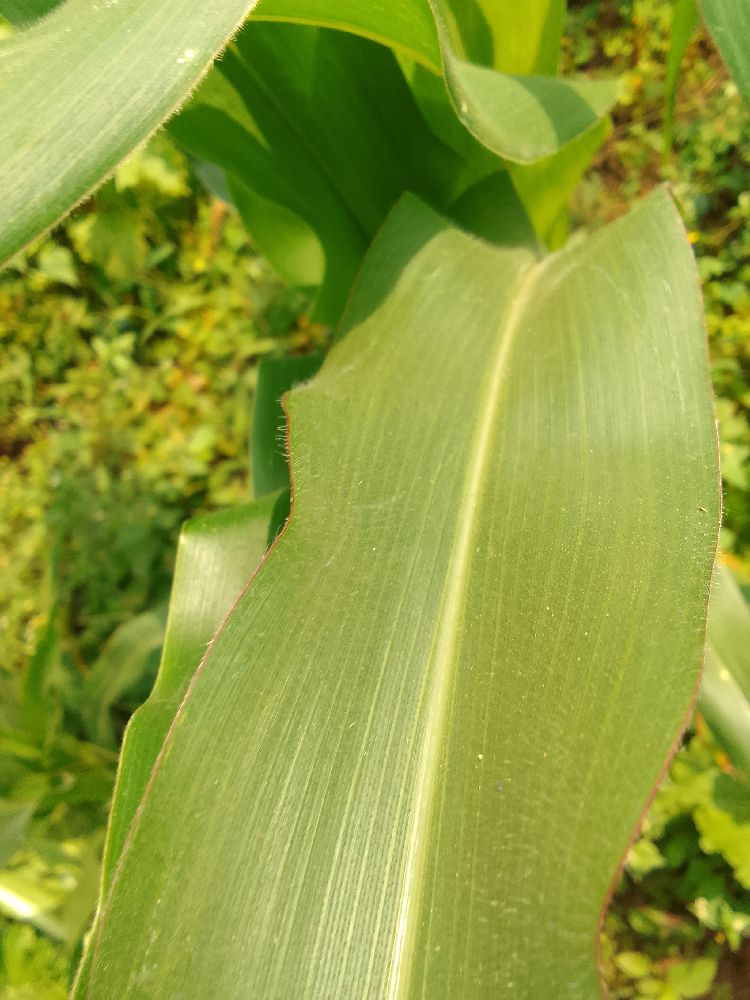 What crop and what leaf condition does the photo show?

maize, healthy
